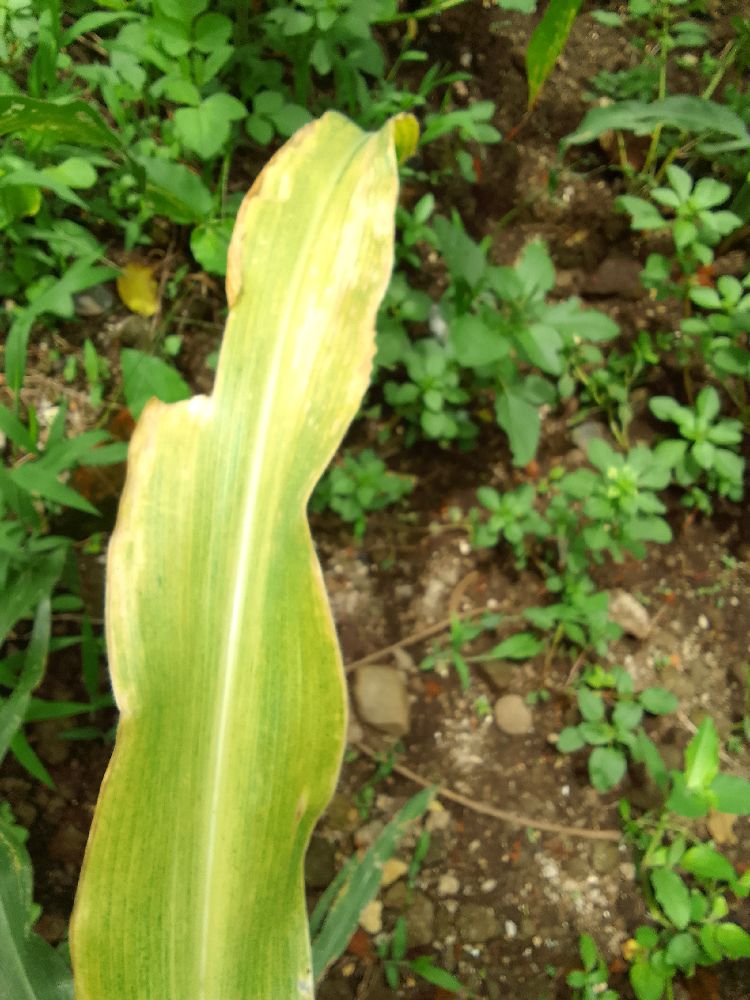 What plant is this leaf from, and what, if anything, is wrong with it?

maize, maize lethal necrosis
